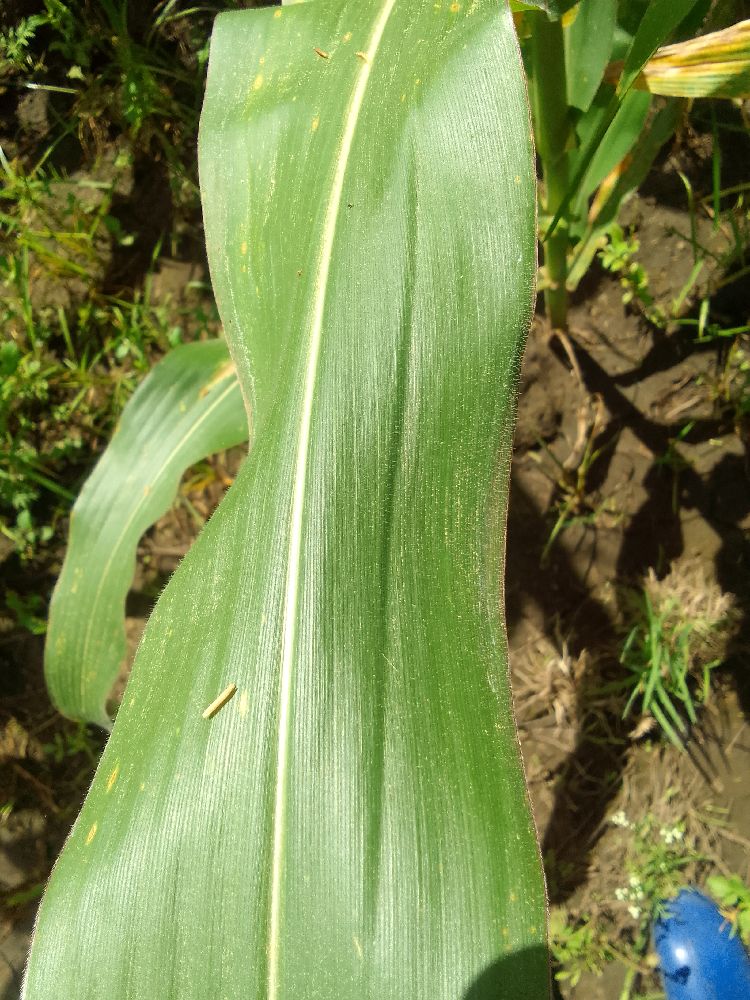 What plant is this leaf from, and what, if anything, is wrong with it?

maize, healthy
